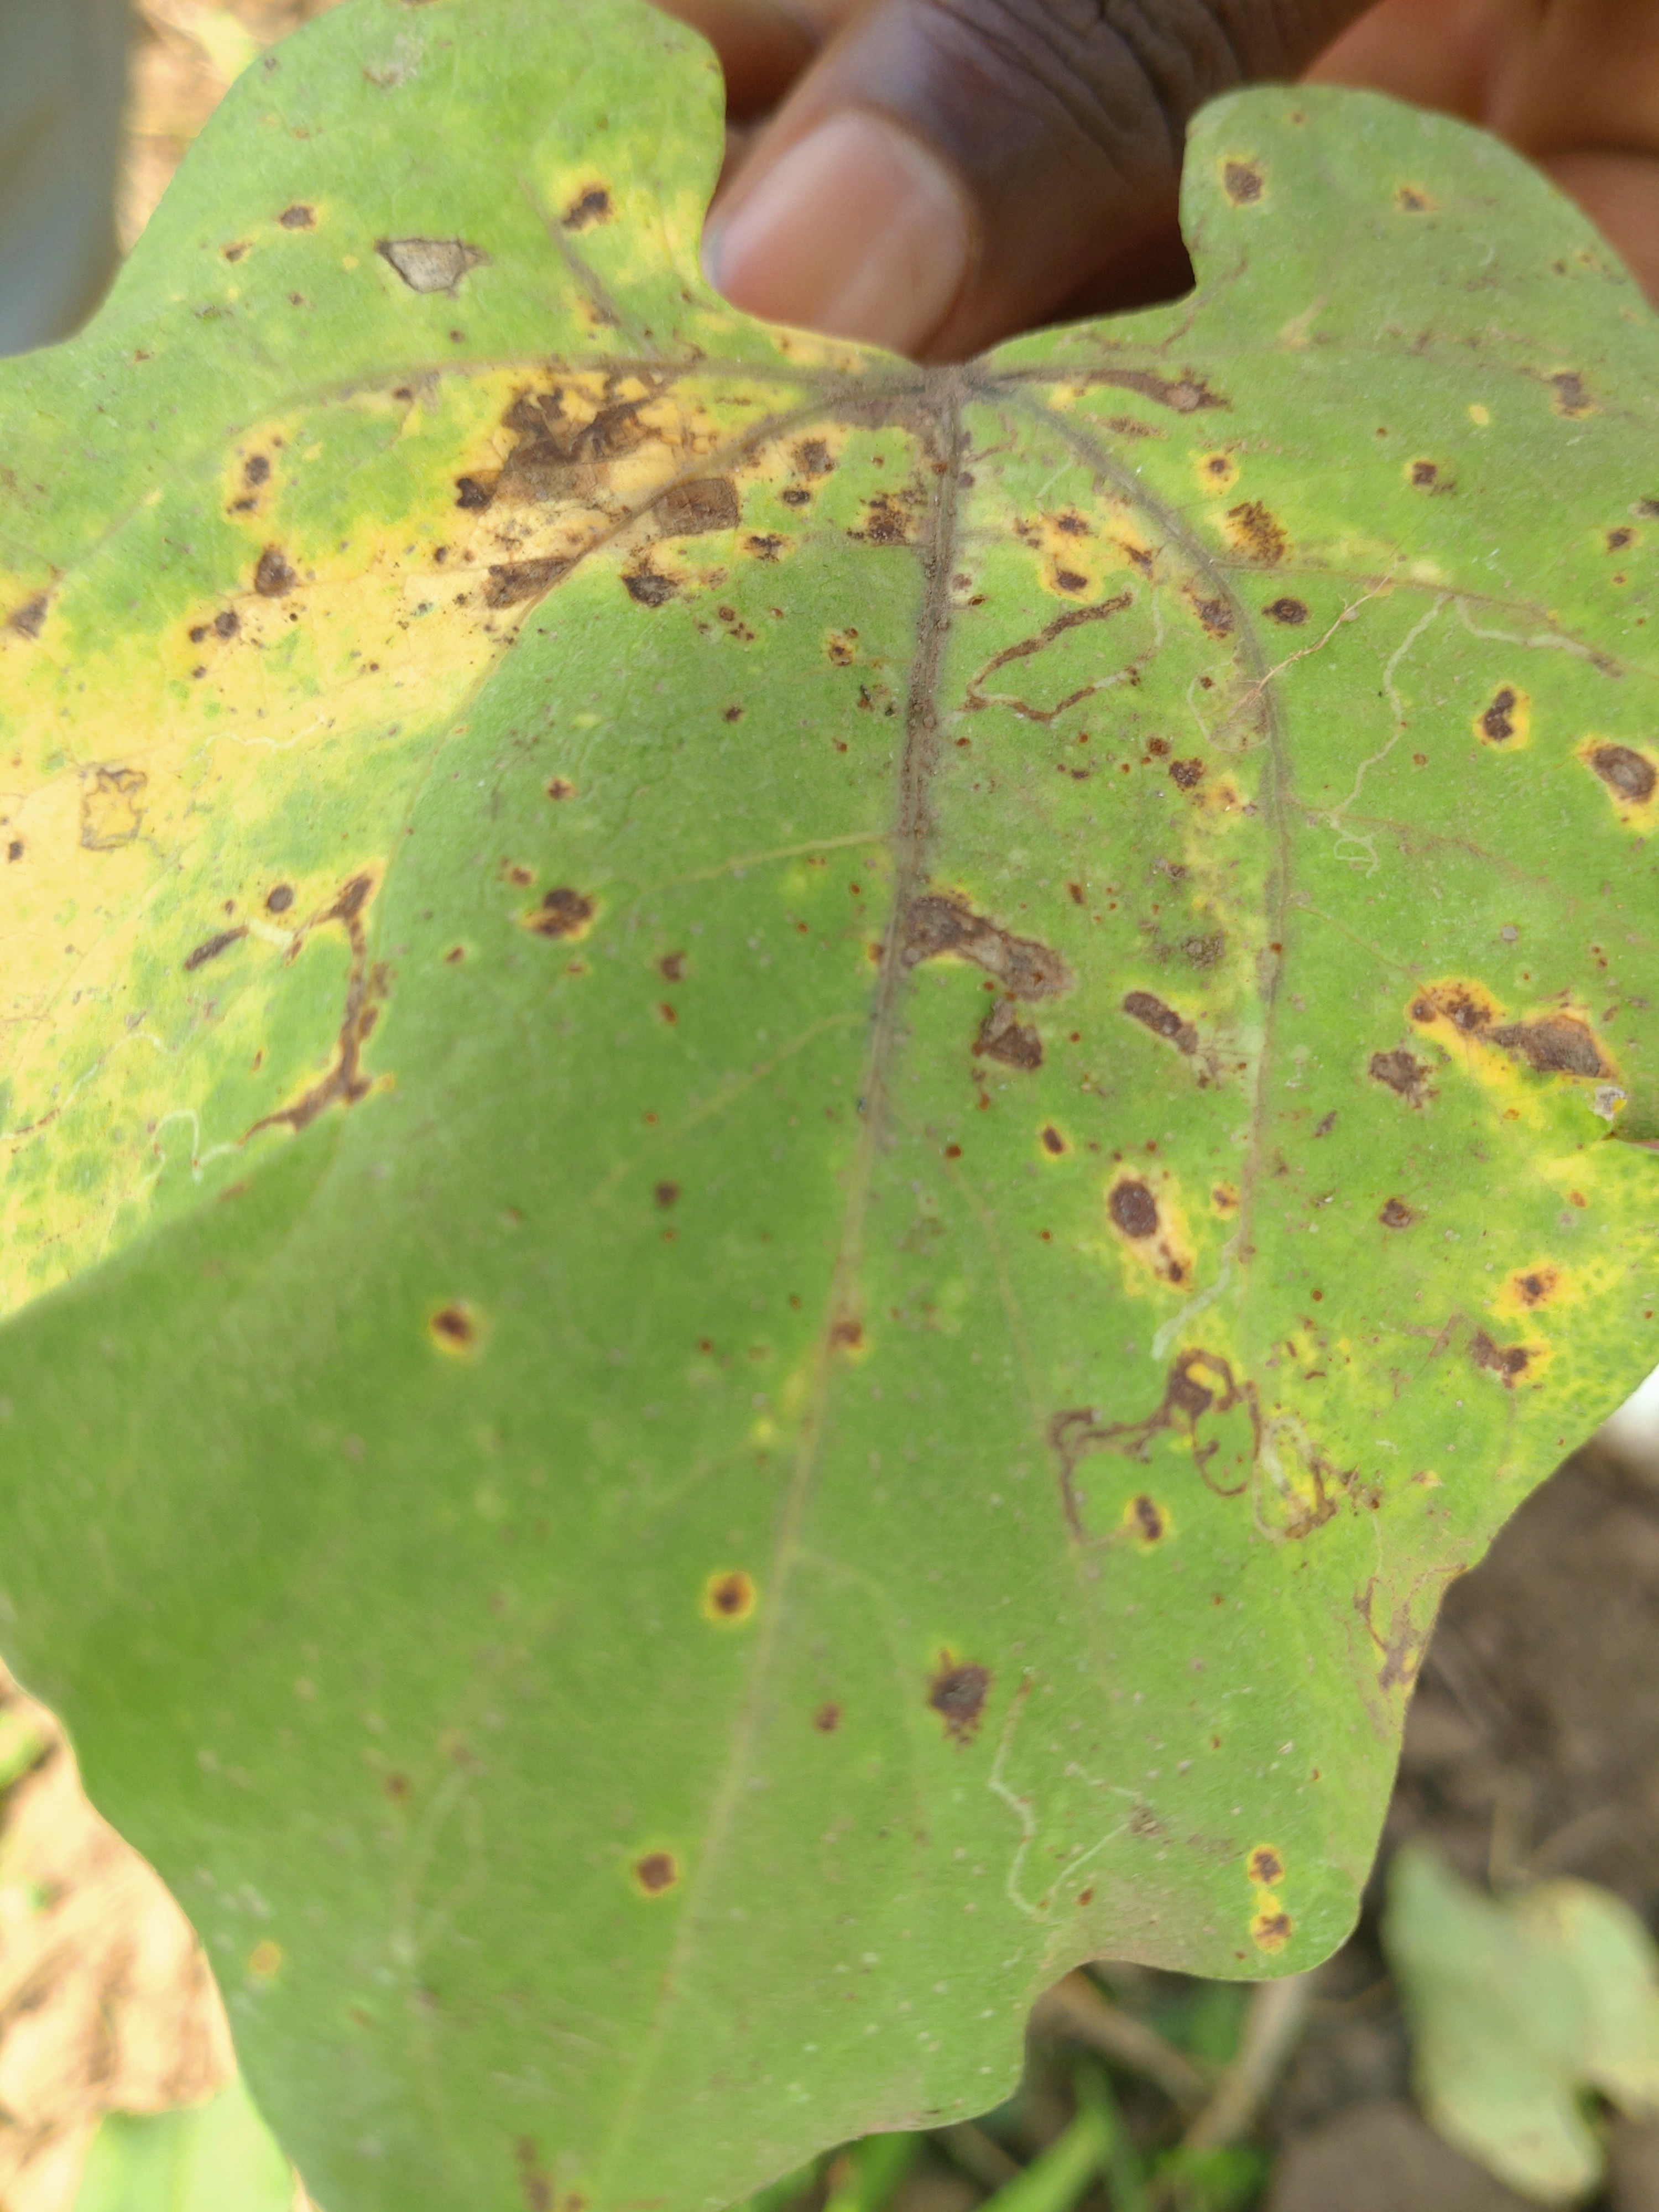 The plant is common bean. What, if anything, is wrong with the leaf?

anthracnose
